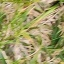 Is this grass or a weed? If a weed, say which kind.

grass
